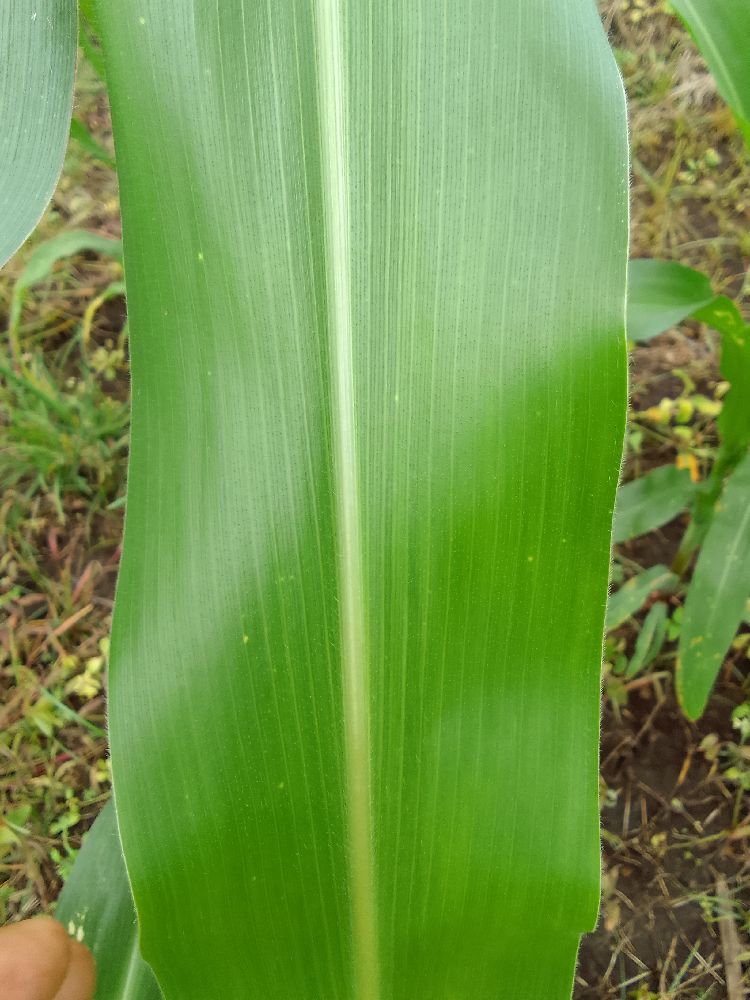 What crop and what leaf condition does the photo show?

maize, healthy
